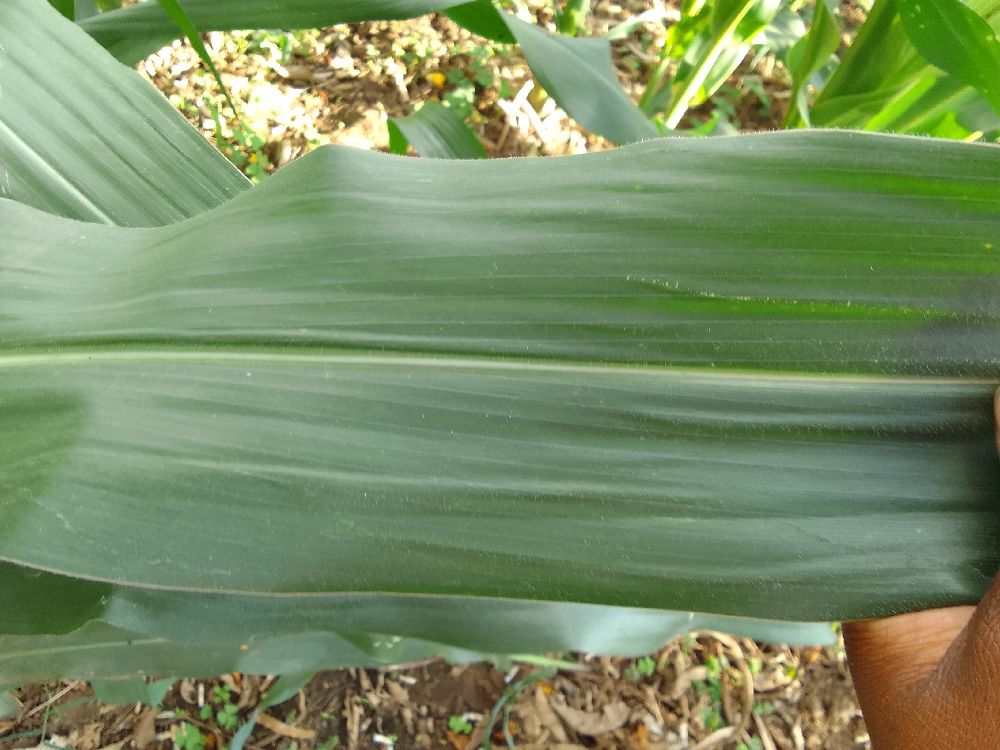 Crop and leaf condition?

maize, healthy
